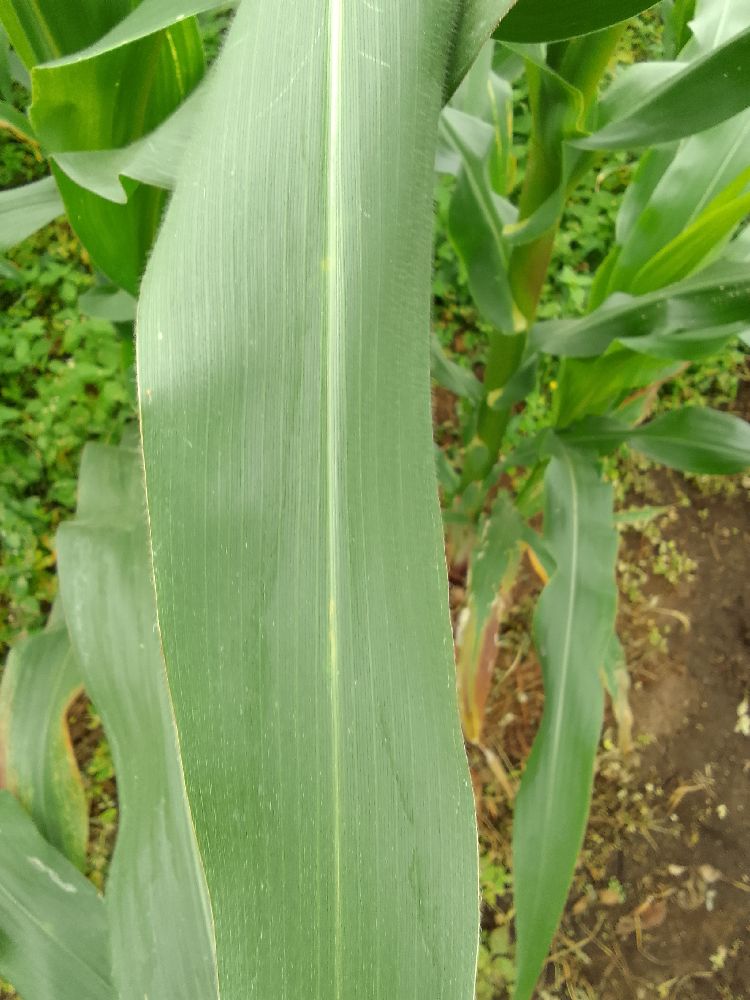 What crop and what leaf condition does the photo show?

maize, healthy
